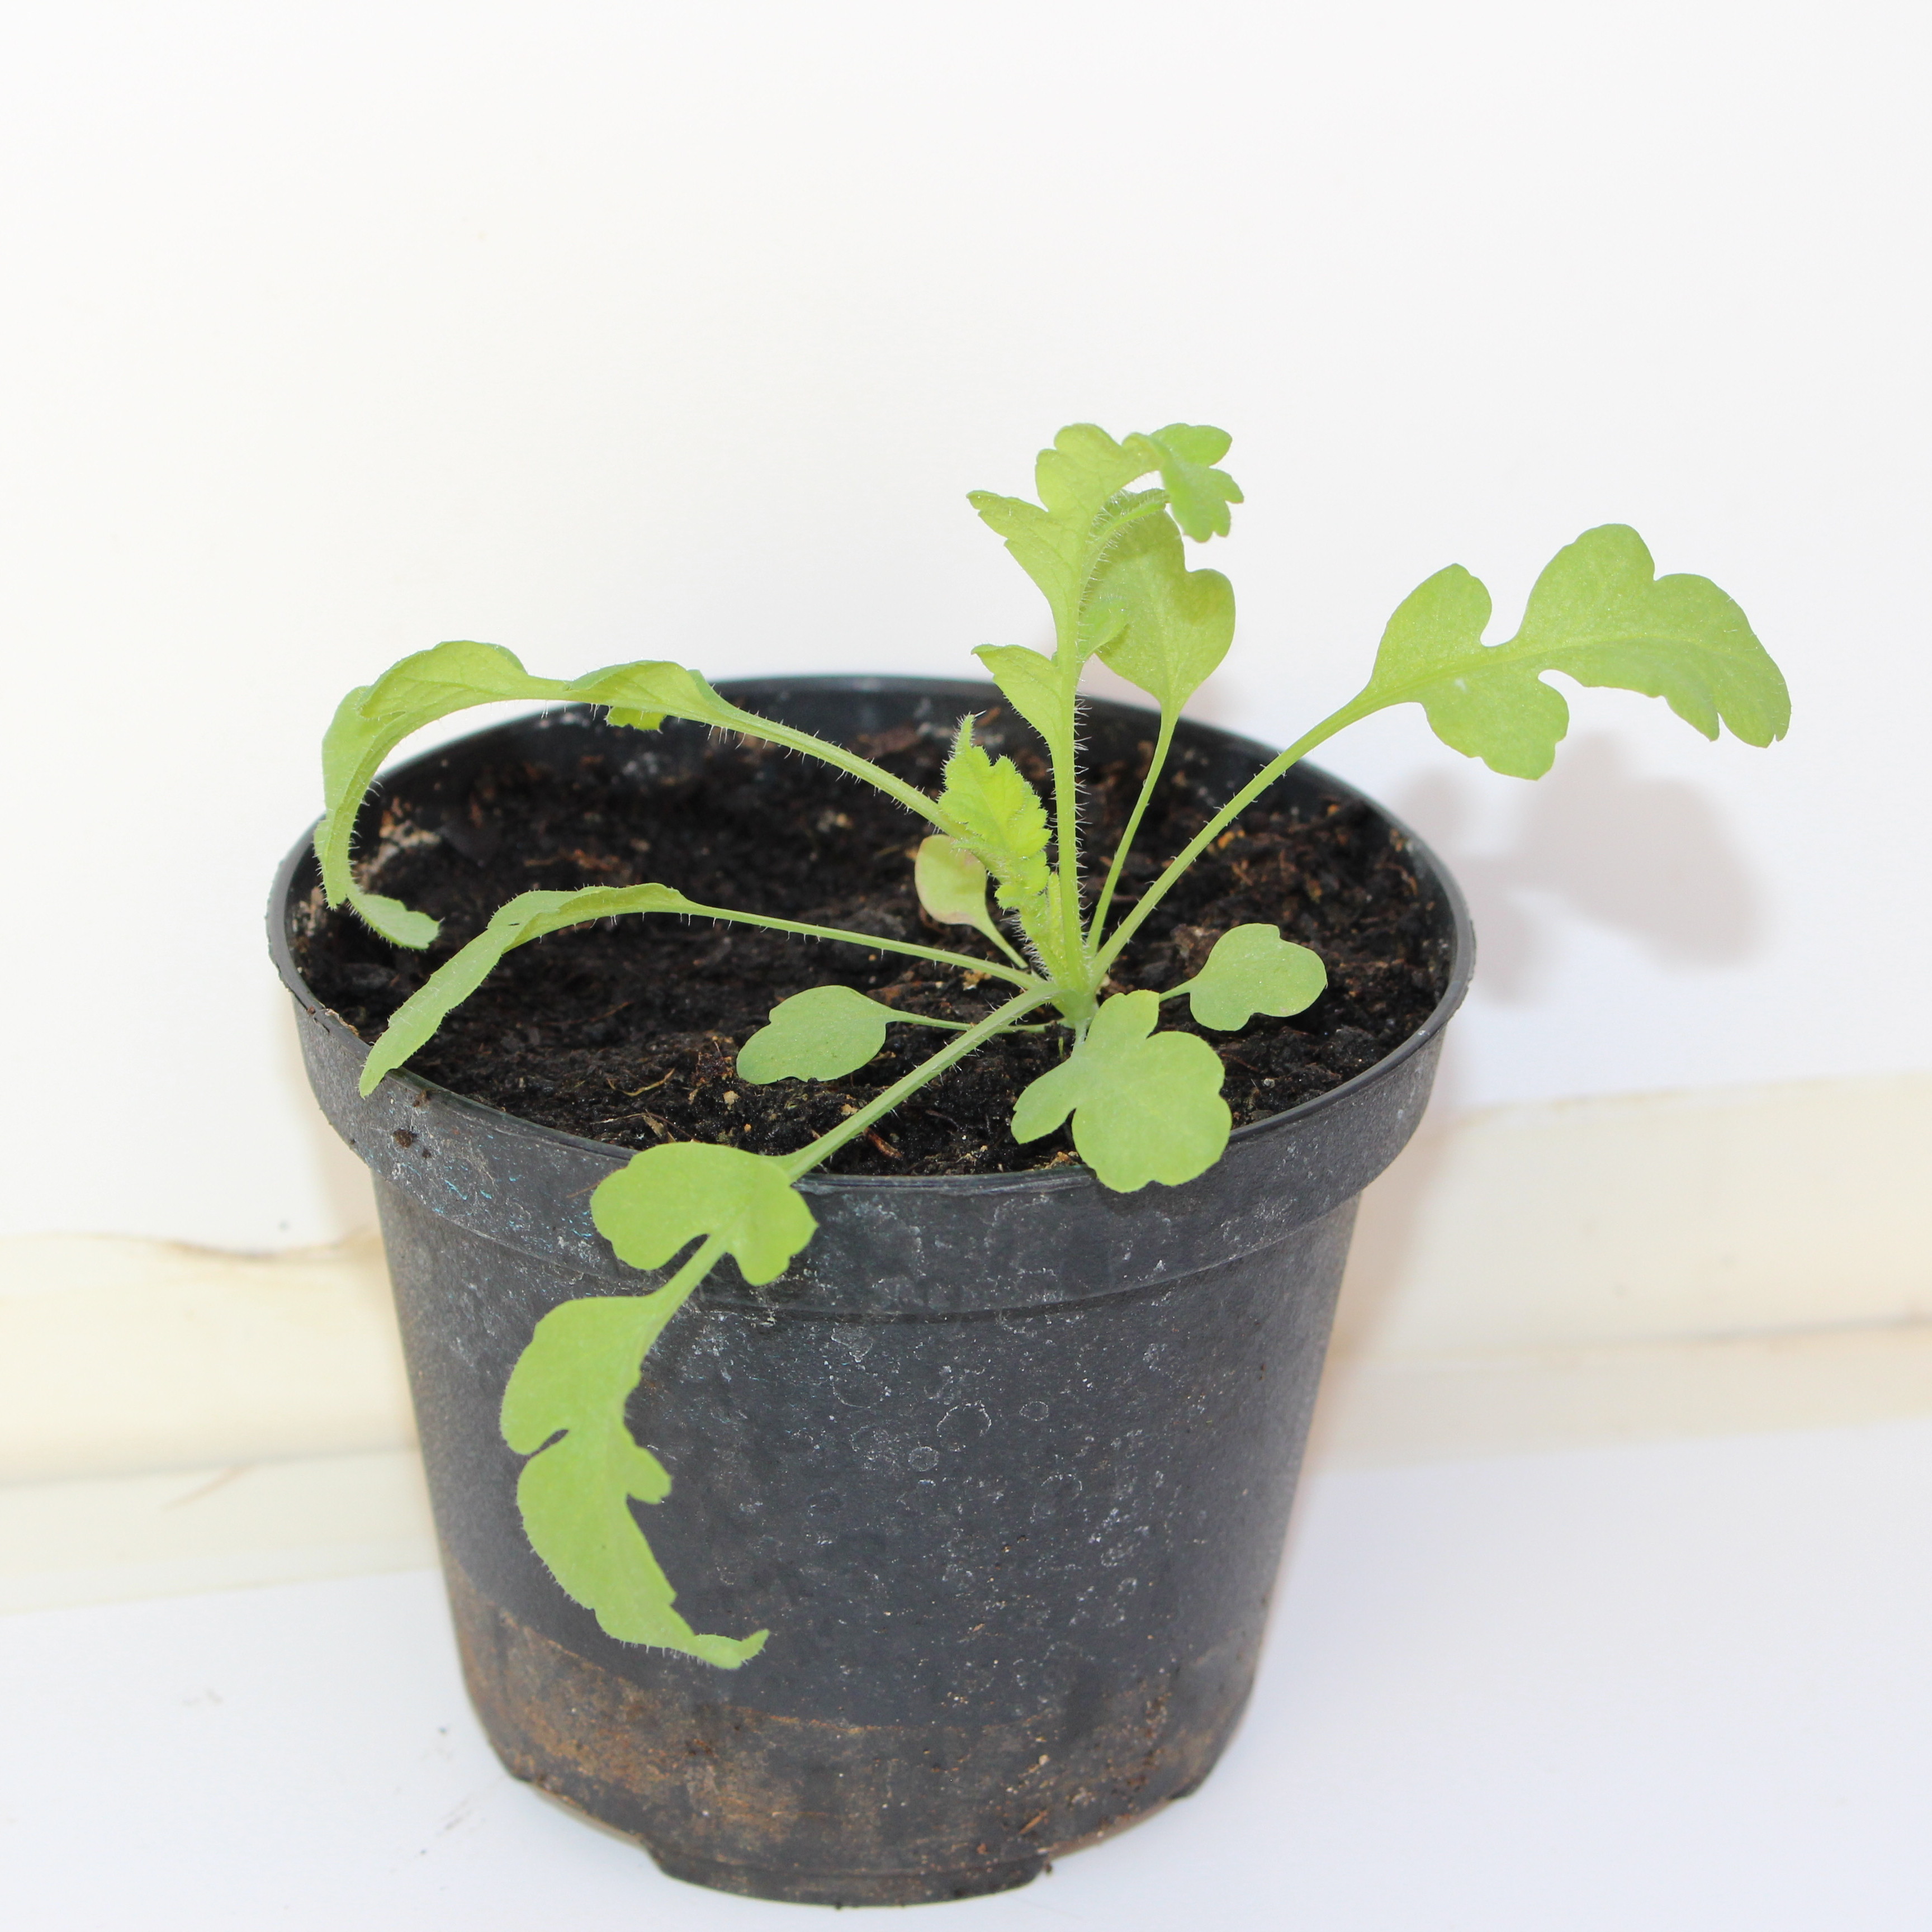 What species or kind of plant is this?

Papaver rhoeas
